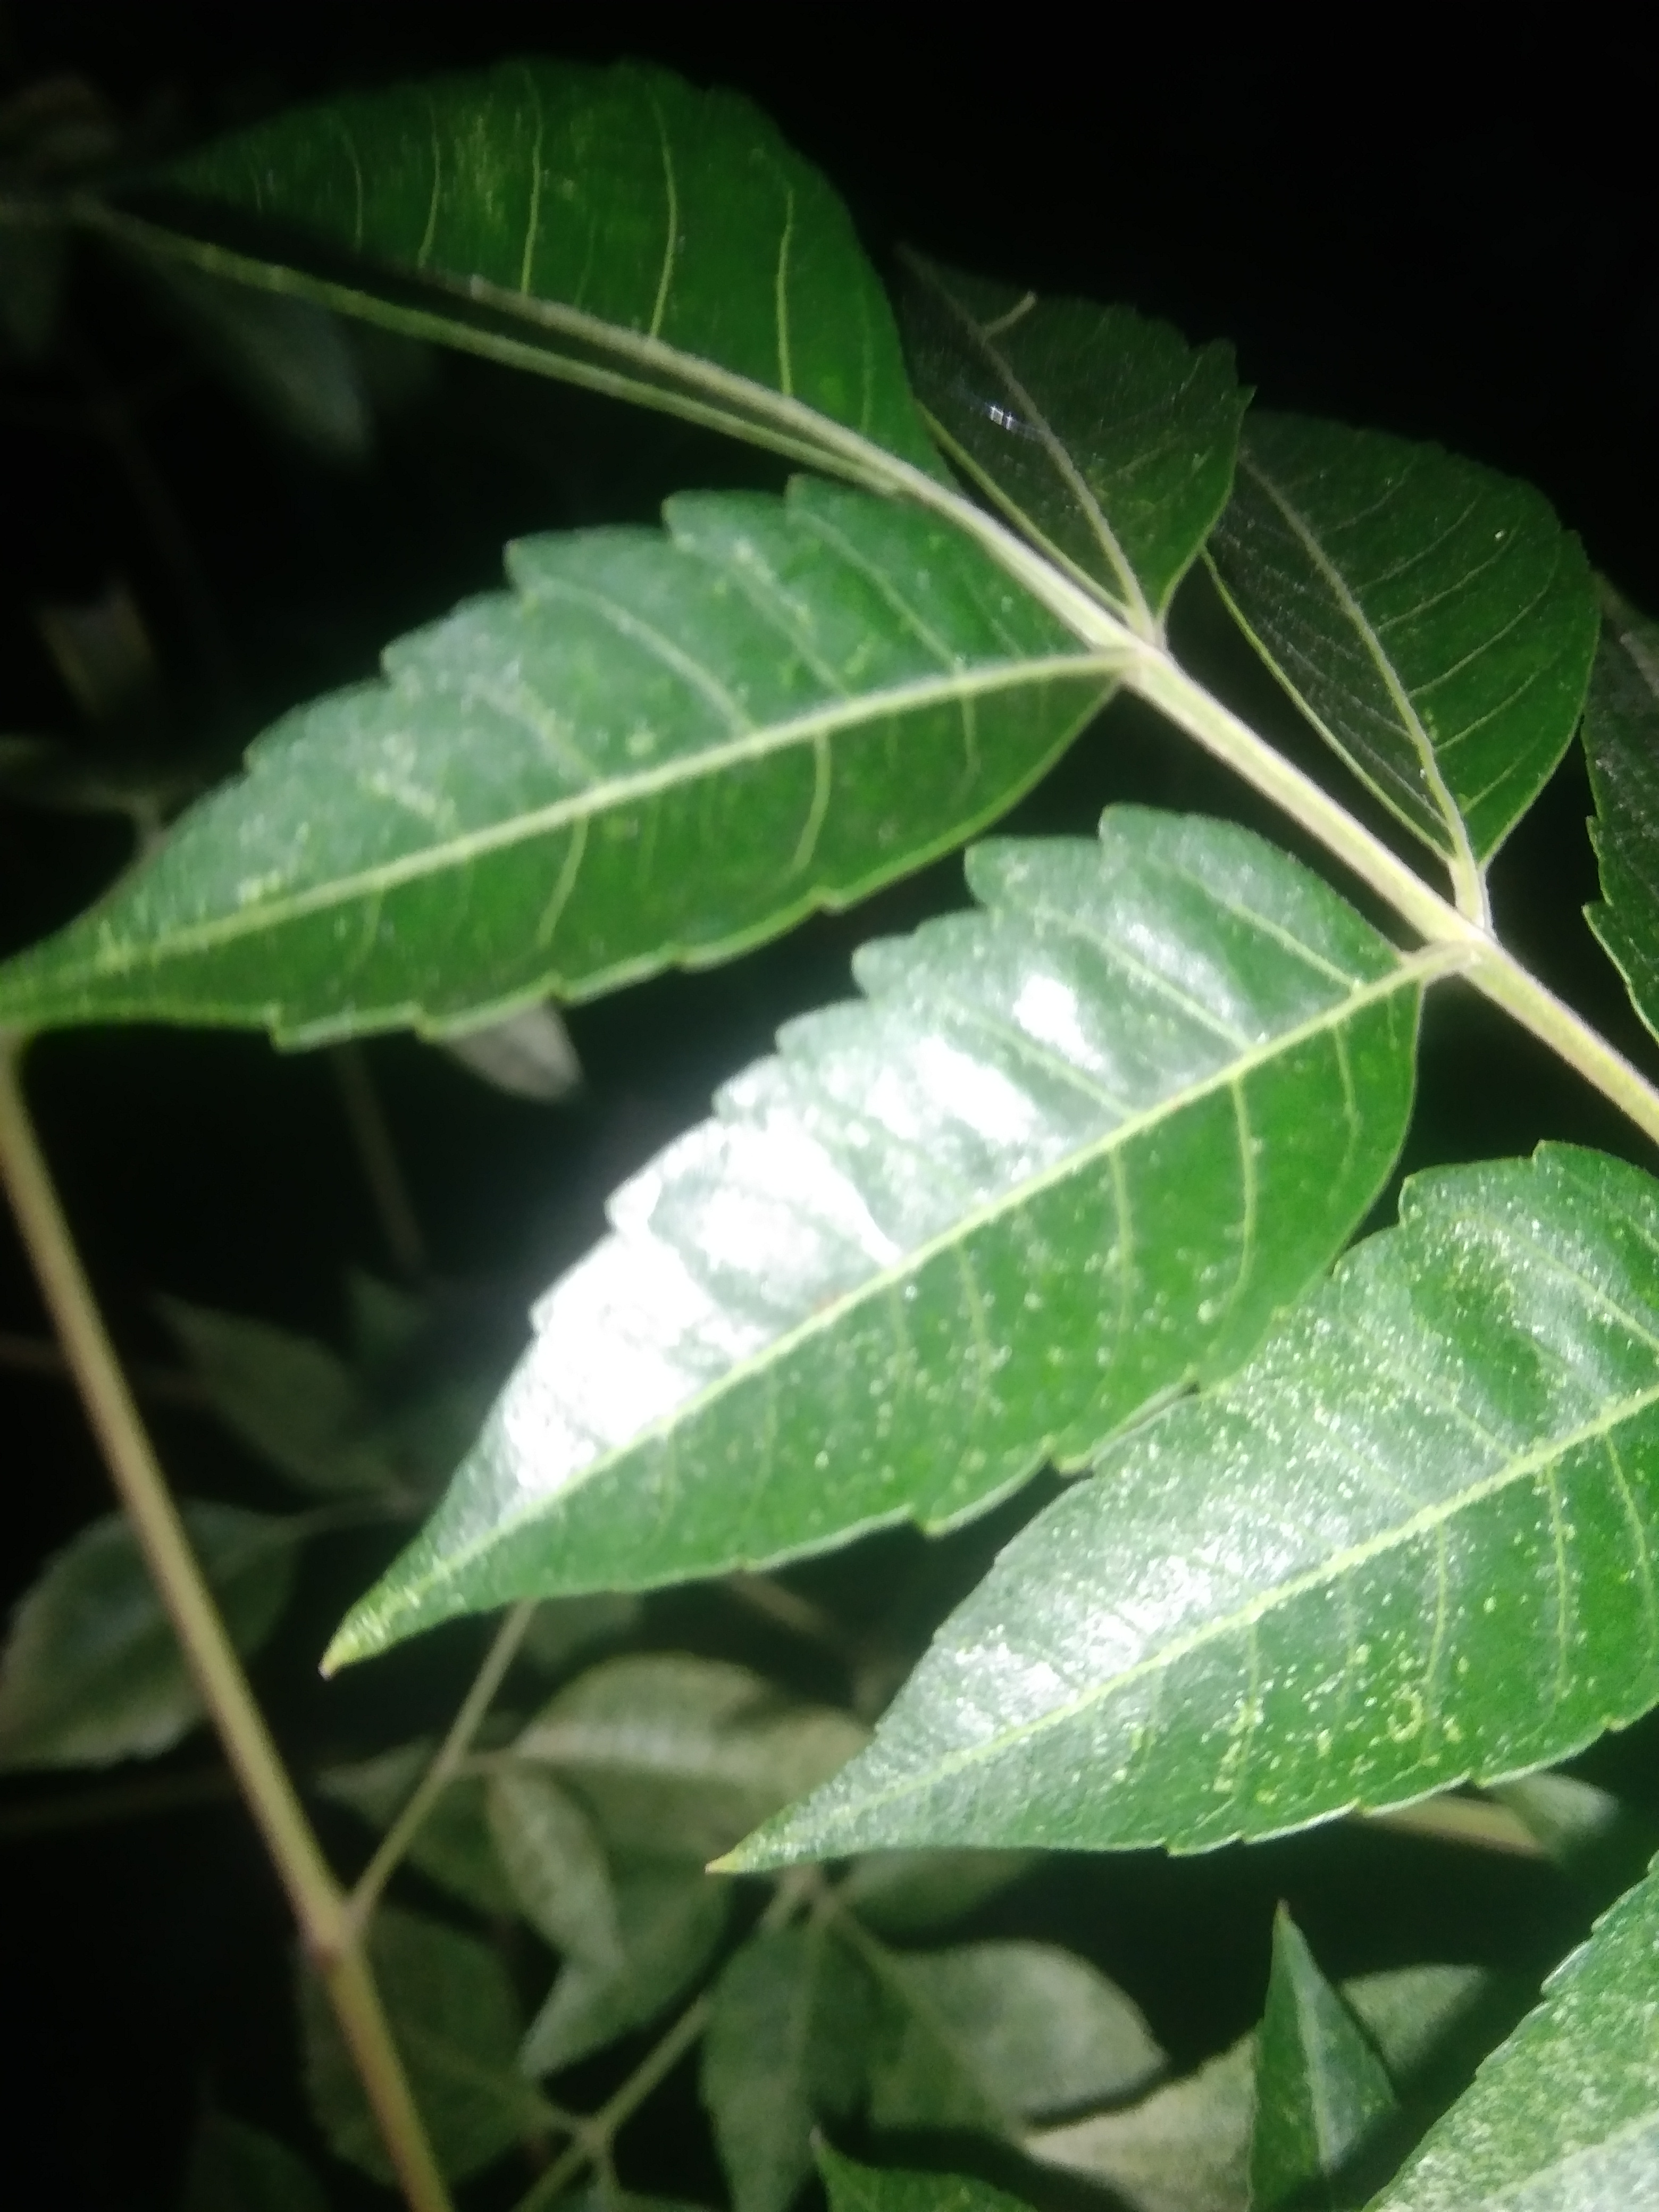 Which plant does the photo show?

neem
